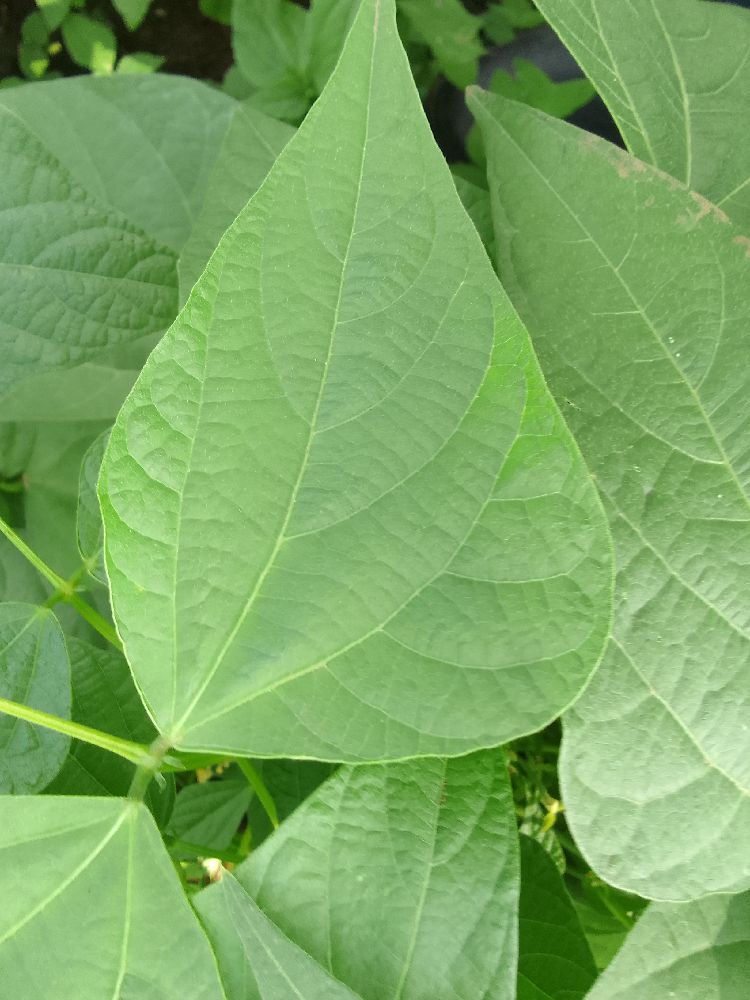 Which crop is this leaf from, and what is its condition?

common bean, healthy
